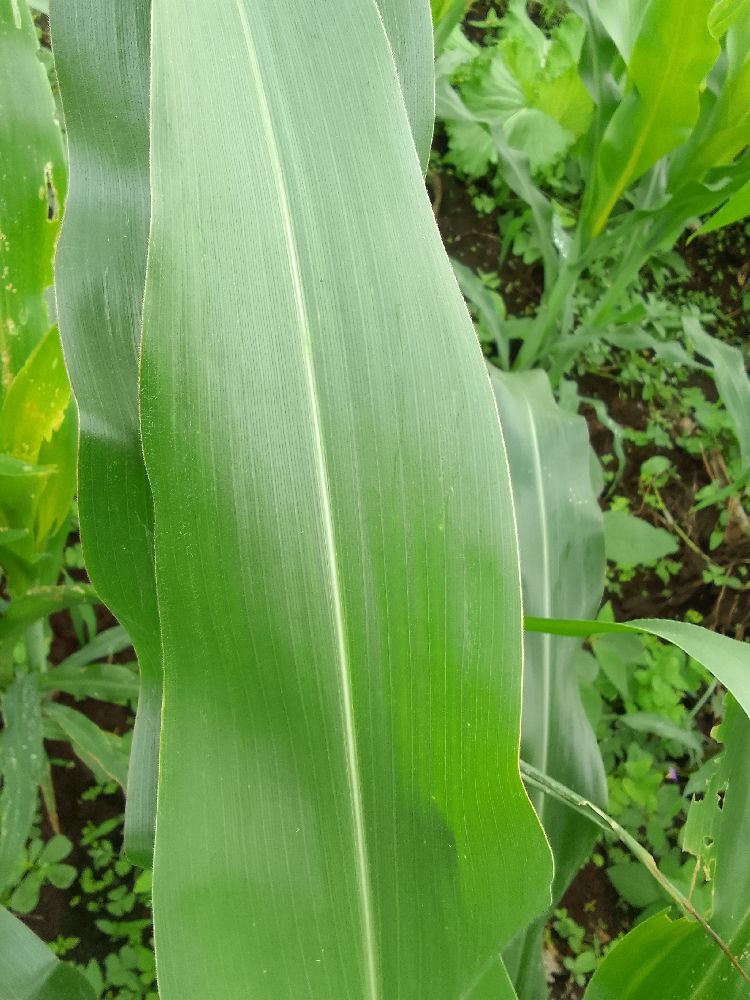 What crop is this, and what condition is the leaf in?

maize, healthy
